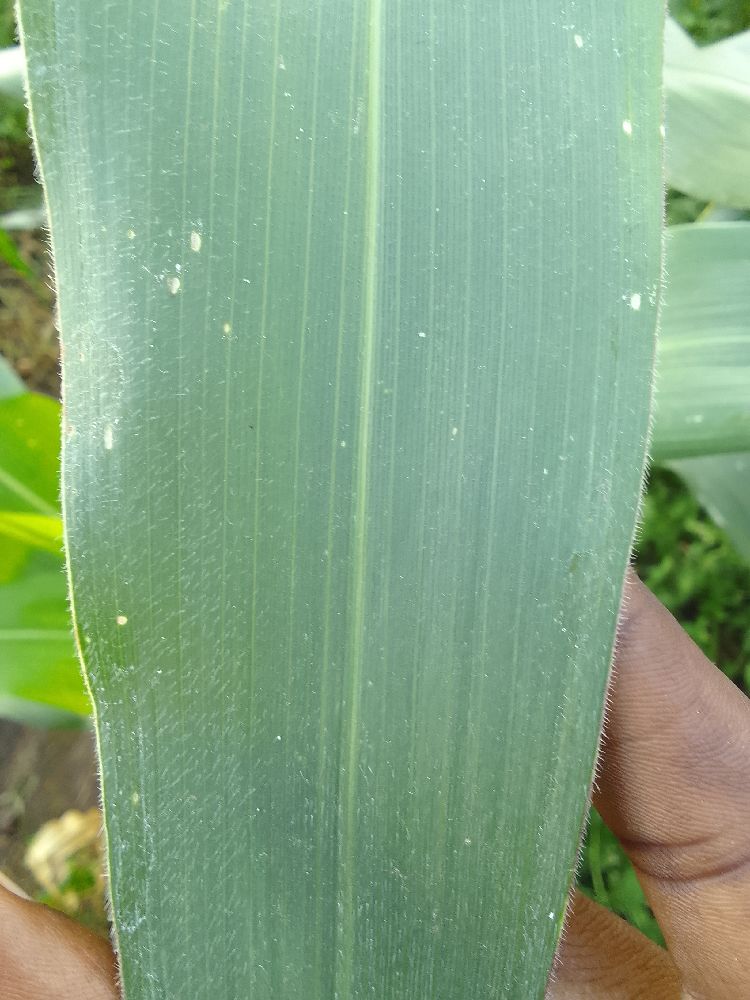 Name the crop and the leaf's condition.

maize, healthy
